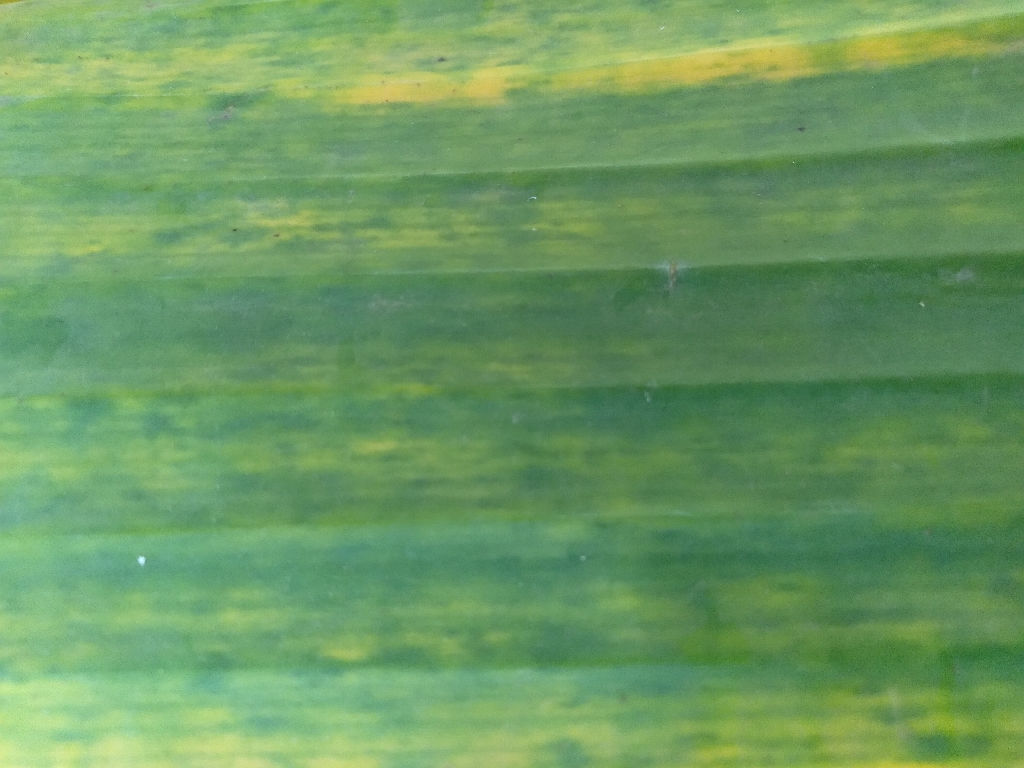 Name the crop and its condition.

banana, fusarium wilt race 1
